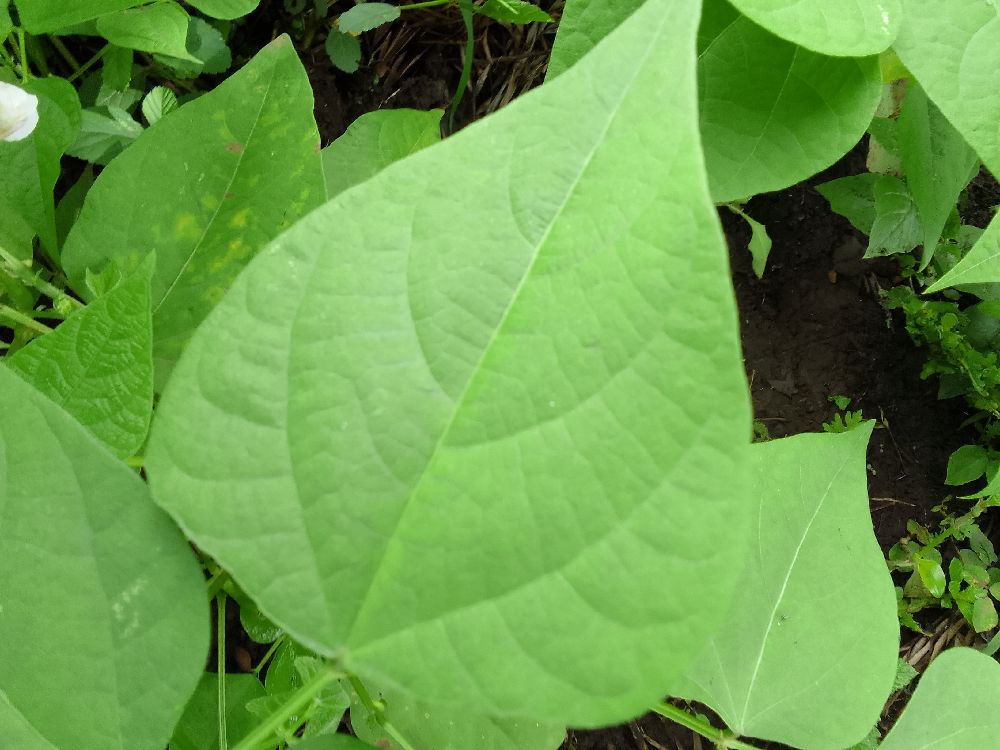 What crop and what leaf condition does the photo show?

common bean, healthy
